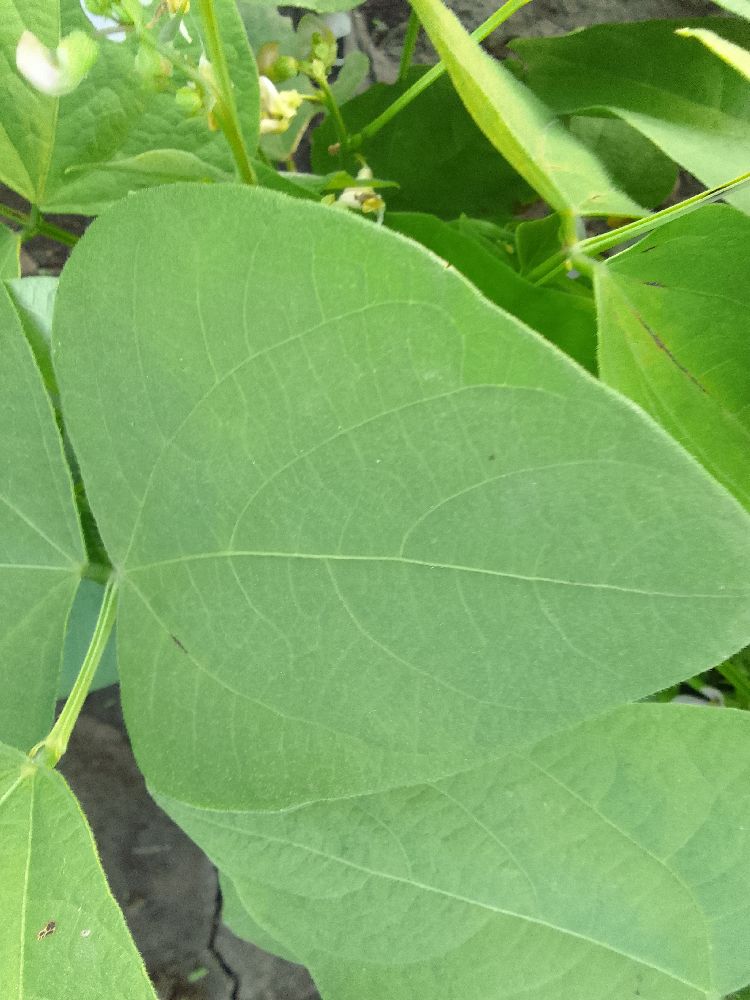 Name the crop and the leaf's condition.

common bean, healthy
